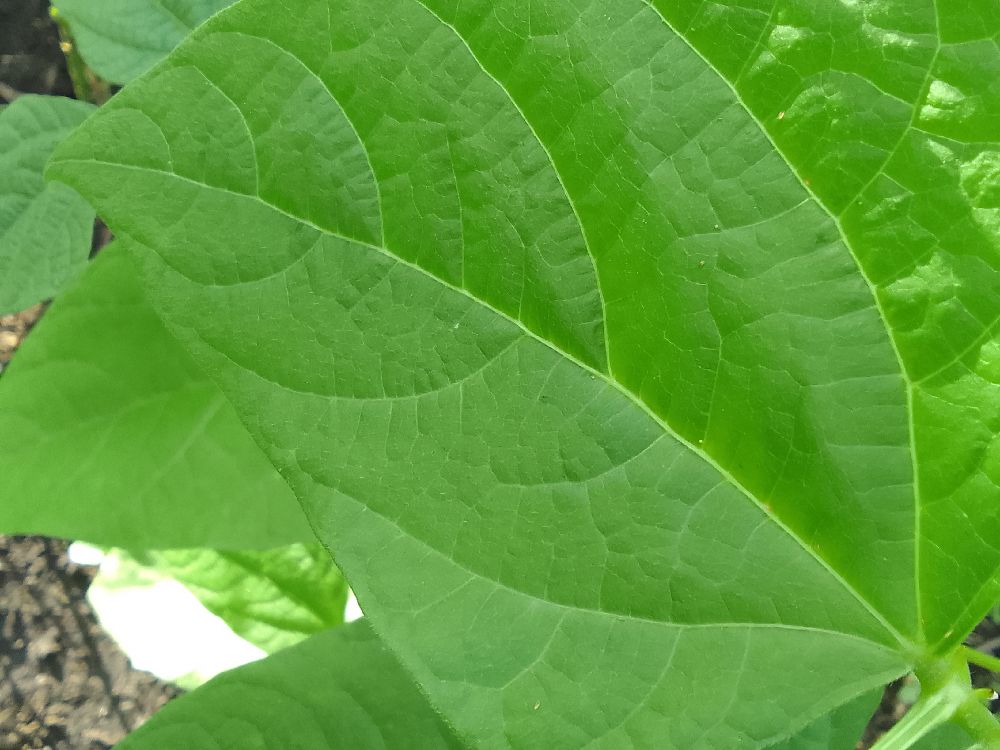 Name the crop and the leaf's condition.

common bean, healthy
